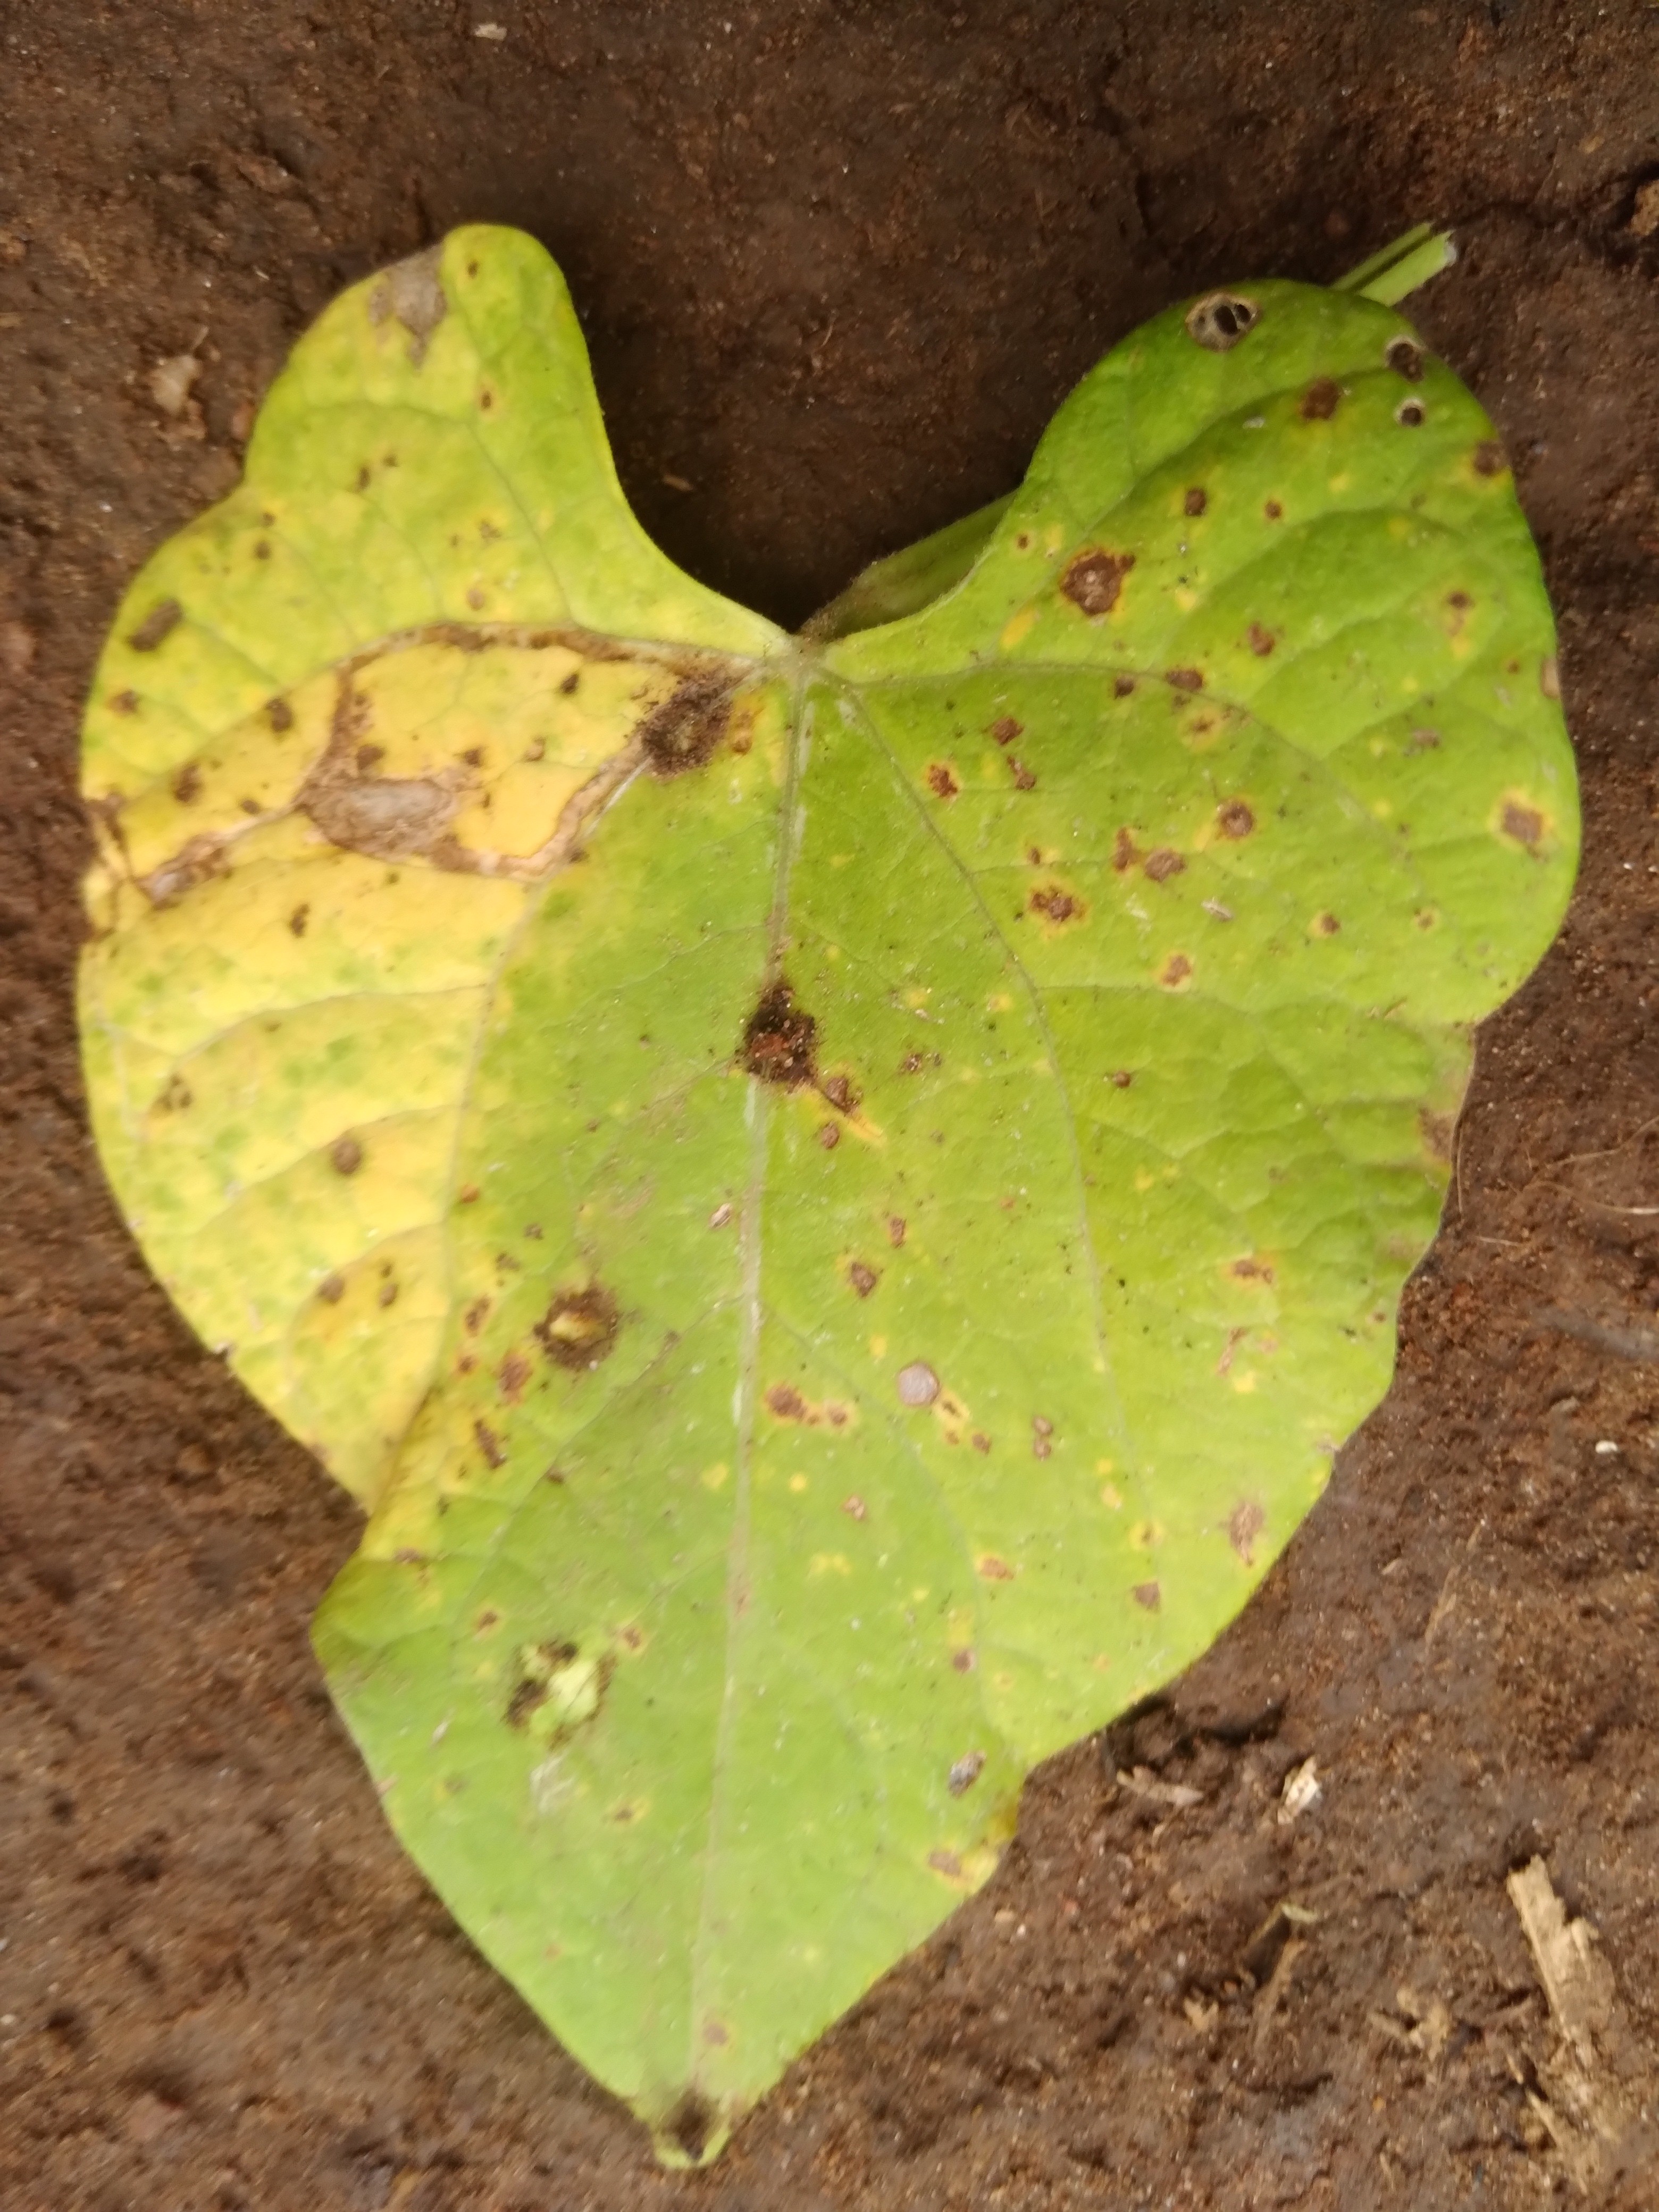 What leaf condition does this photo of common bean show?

rust
